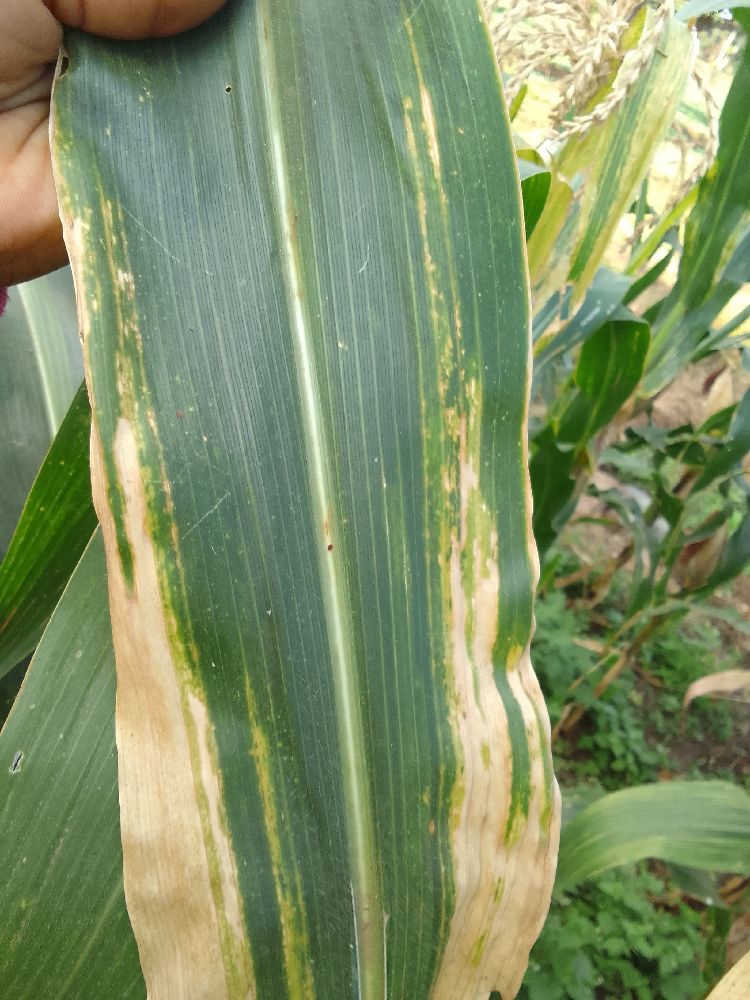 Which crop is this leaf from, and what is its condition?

maize, maize lethal necrosis
